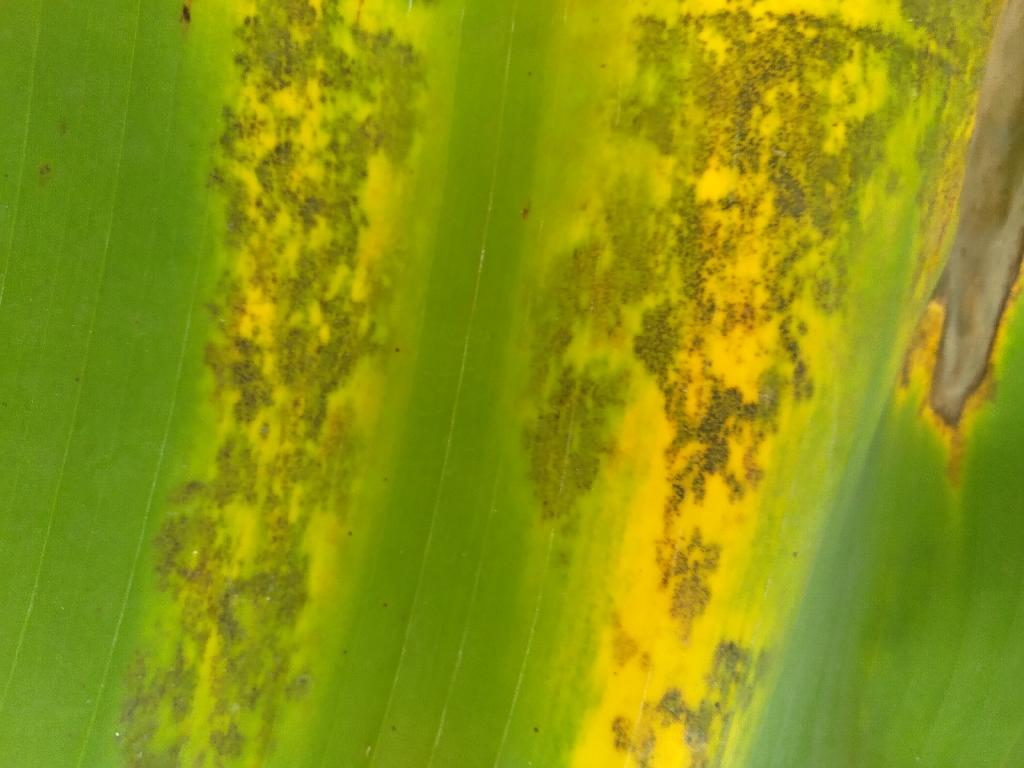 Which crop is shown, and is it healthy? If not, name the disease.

banana, black sigatoka
